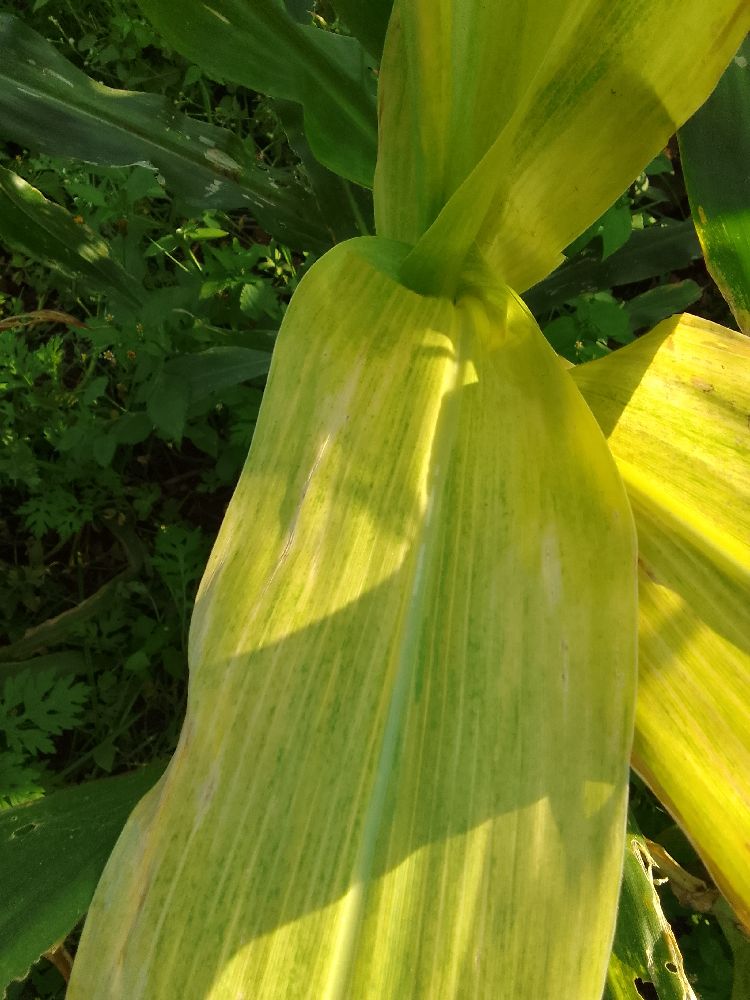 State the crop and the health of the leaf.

maize, maize lethal necrosis
